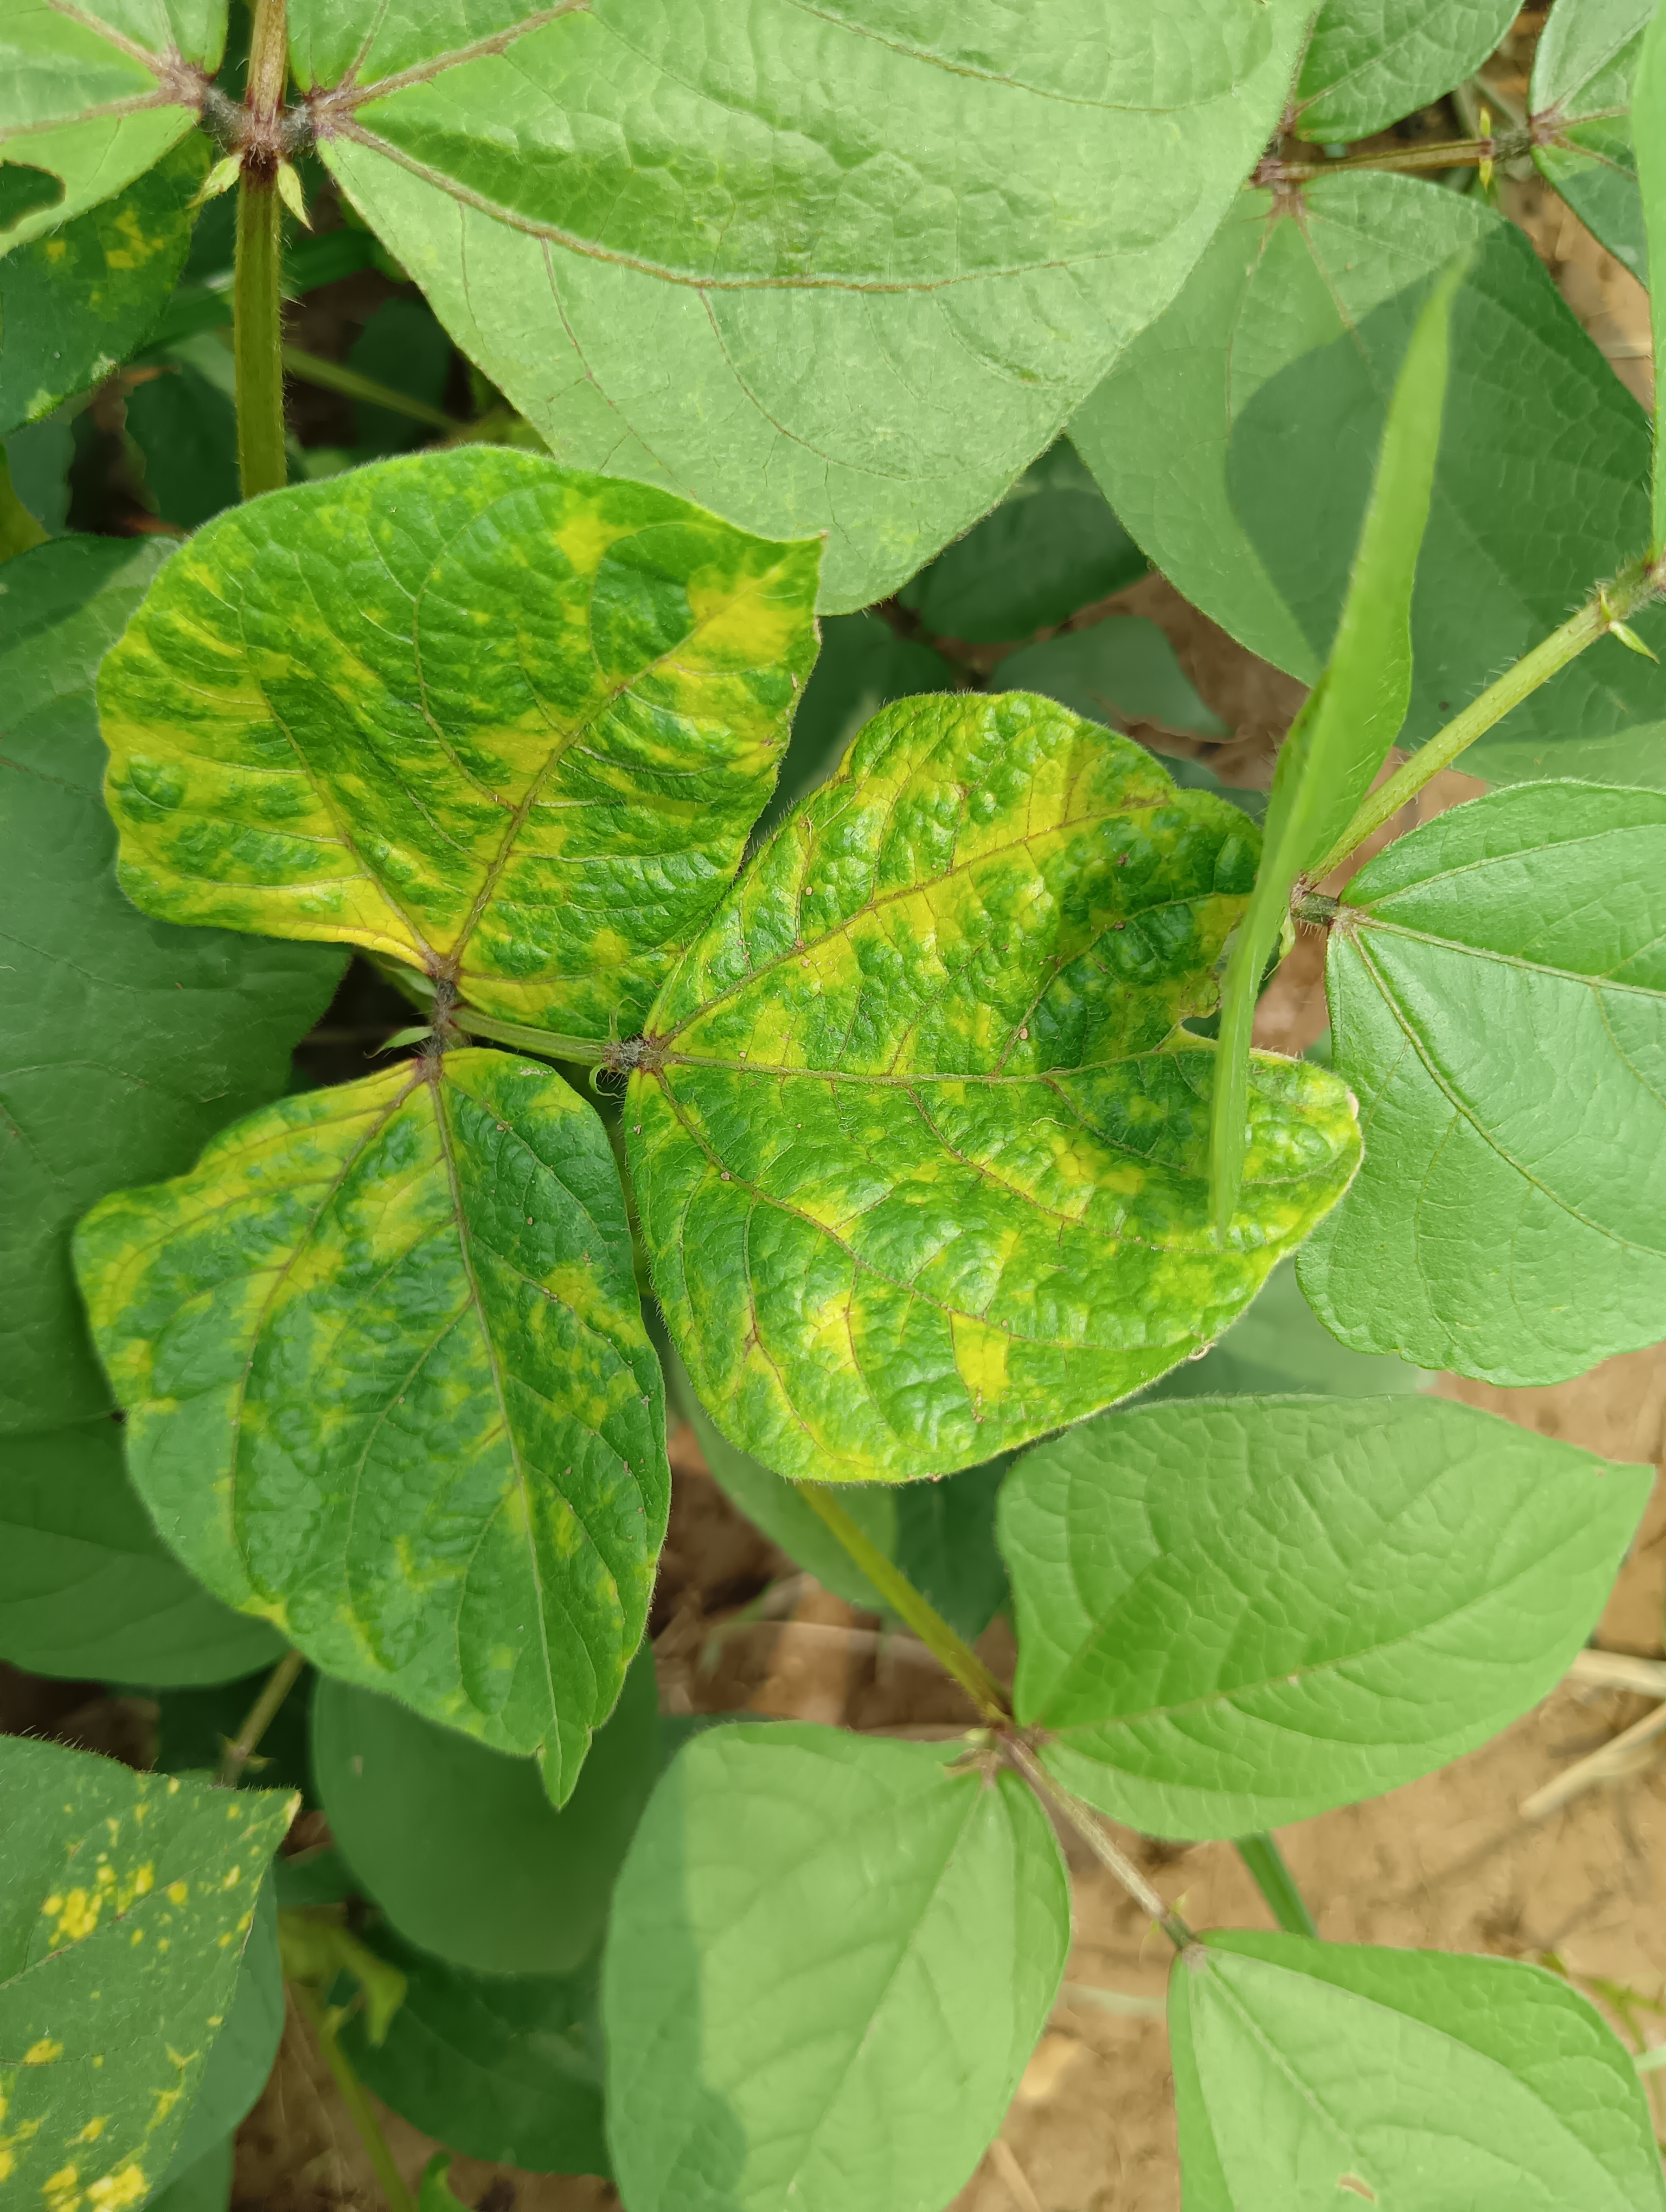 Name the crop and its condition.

mungbean, yellow mosaic
